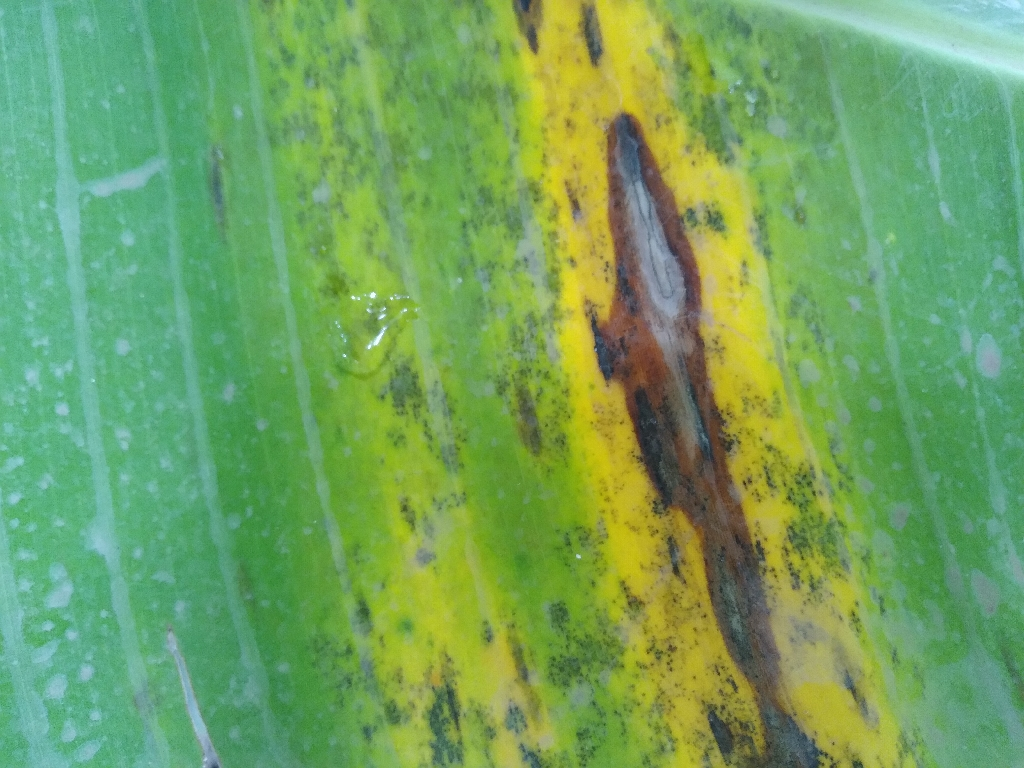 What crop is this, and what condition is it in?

banana, black sigatoka
